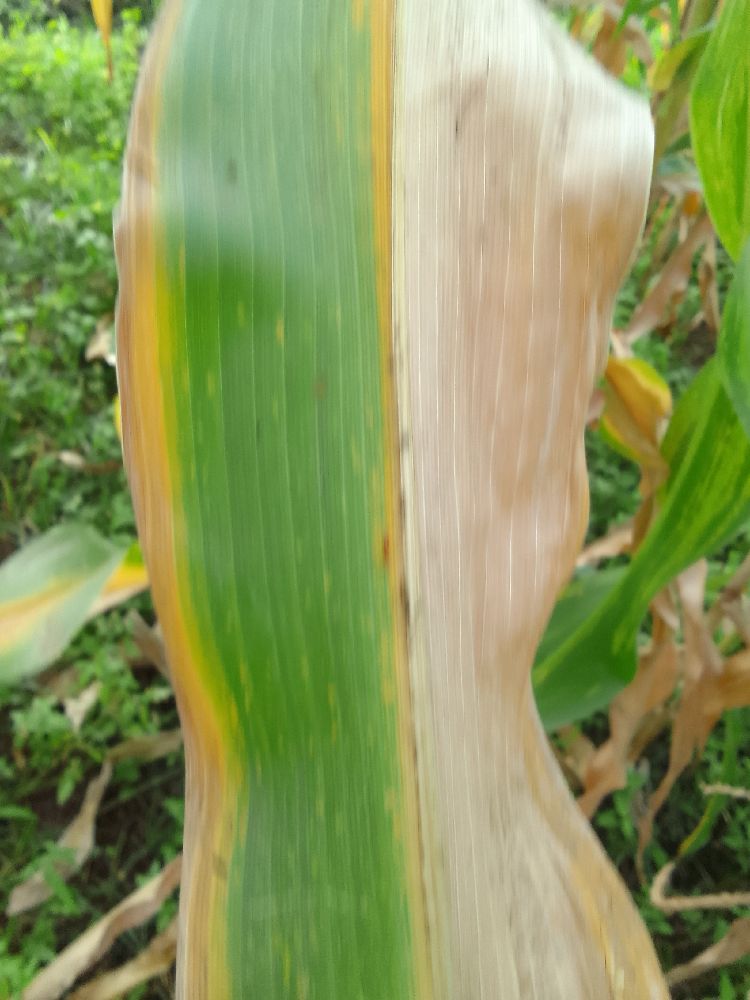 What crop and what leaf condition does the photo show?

maize, maize lethal necrosis
